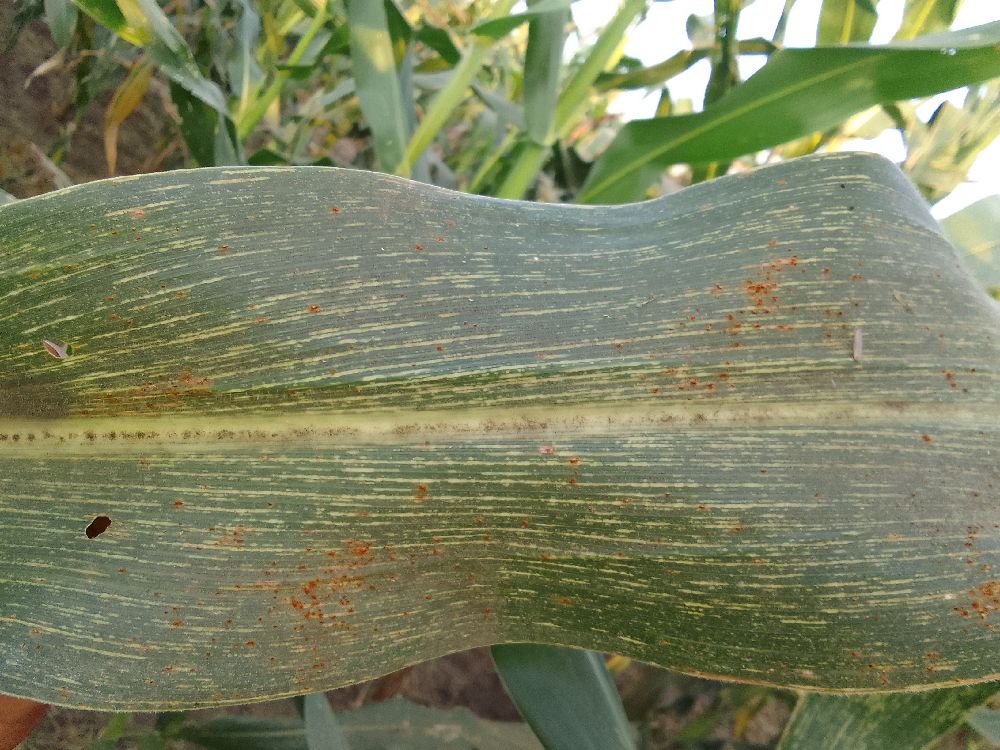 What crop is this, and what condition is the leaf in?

maize, maize streak virus
